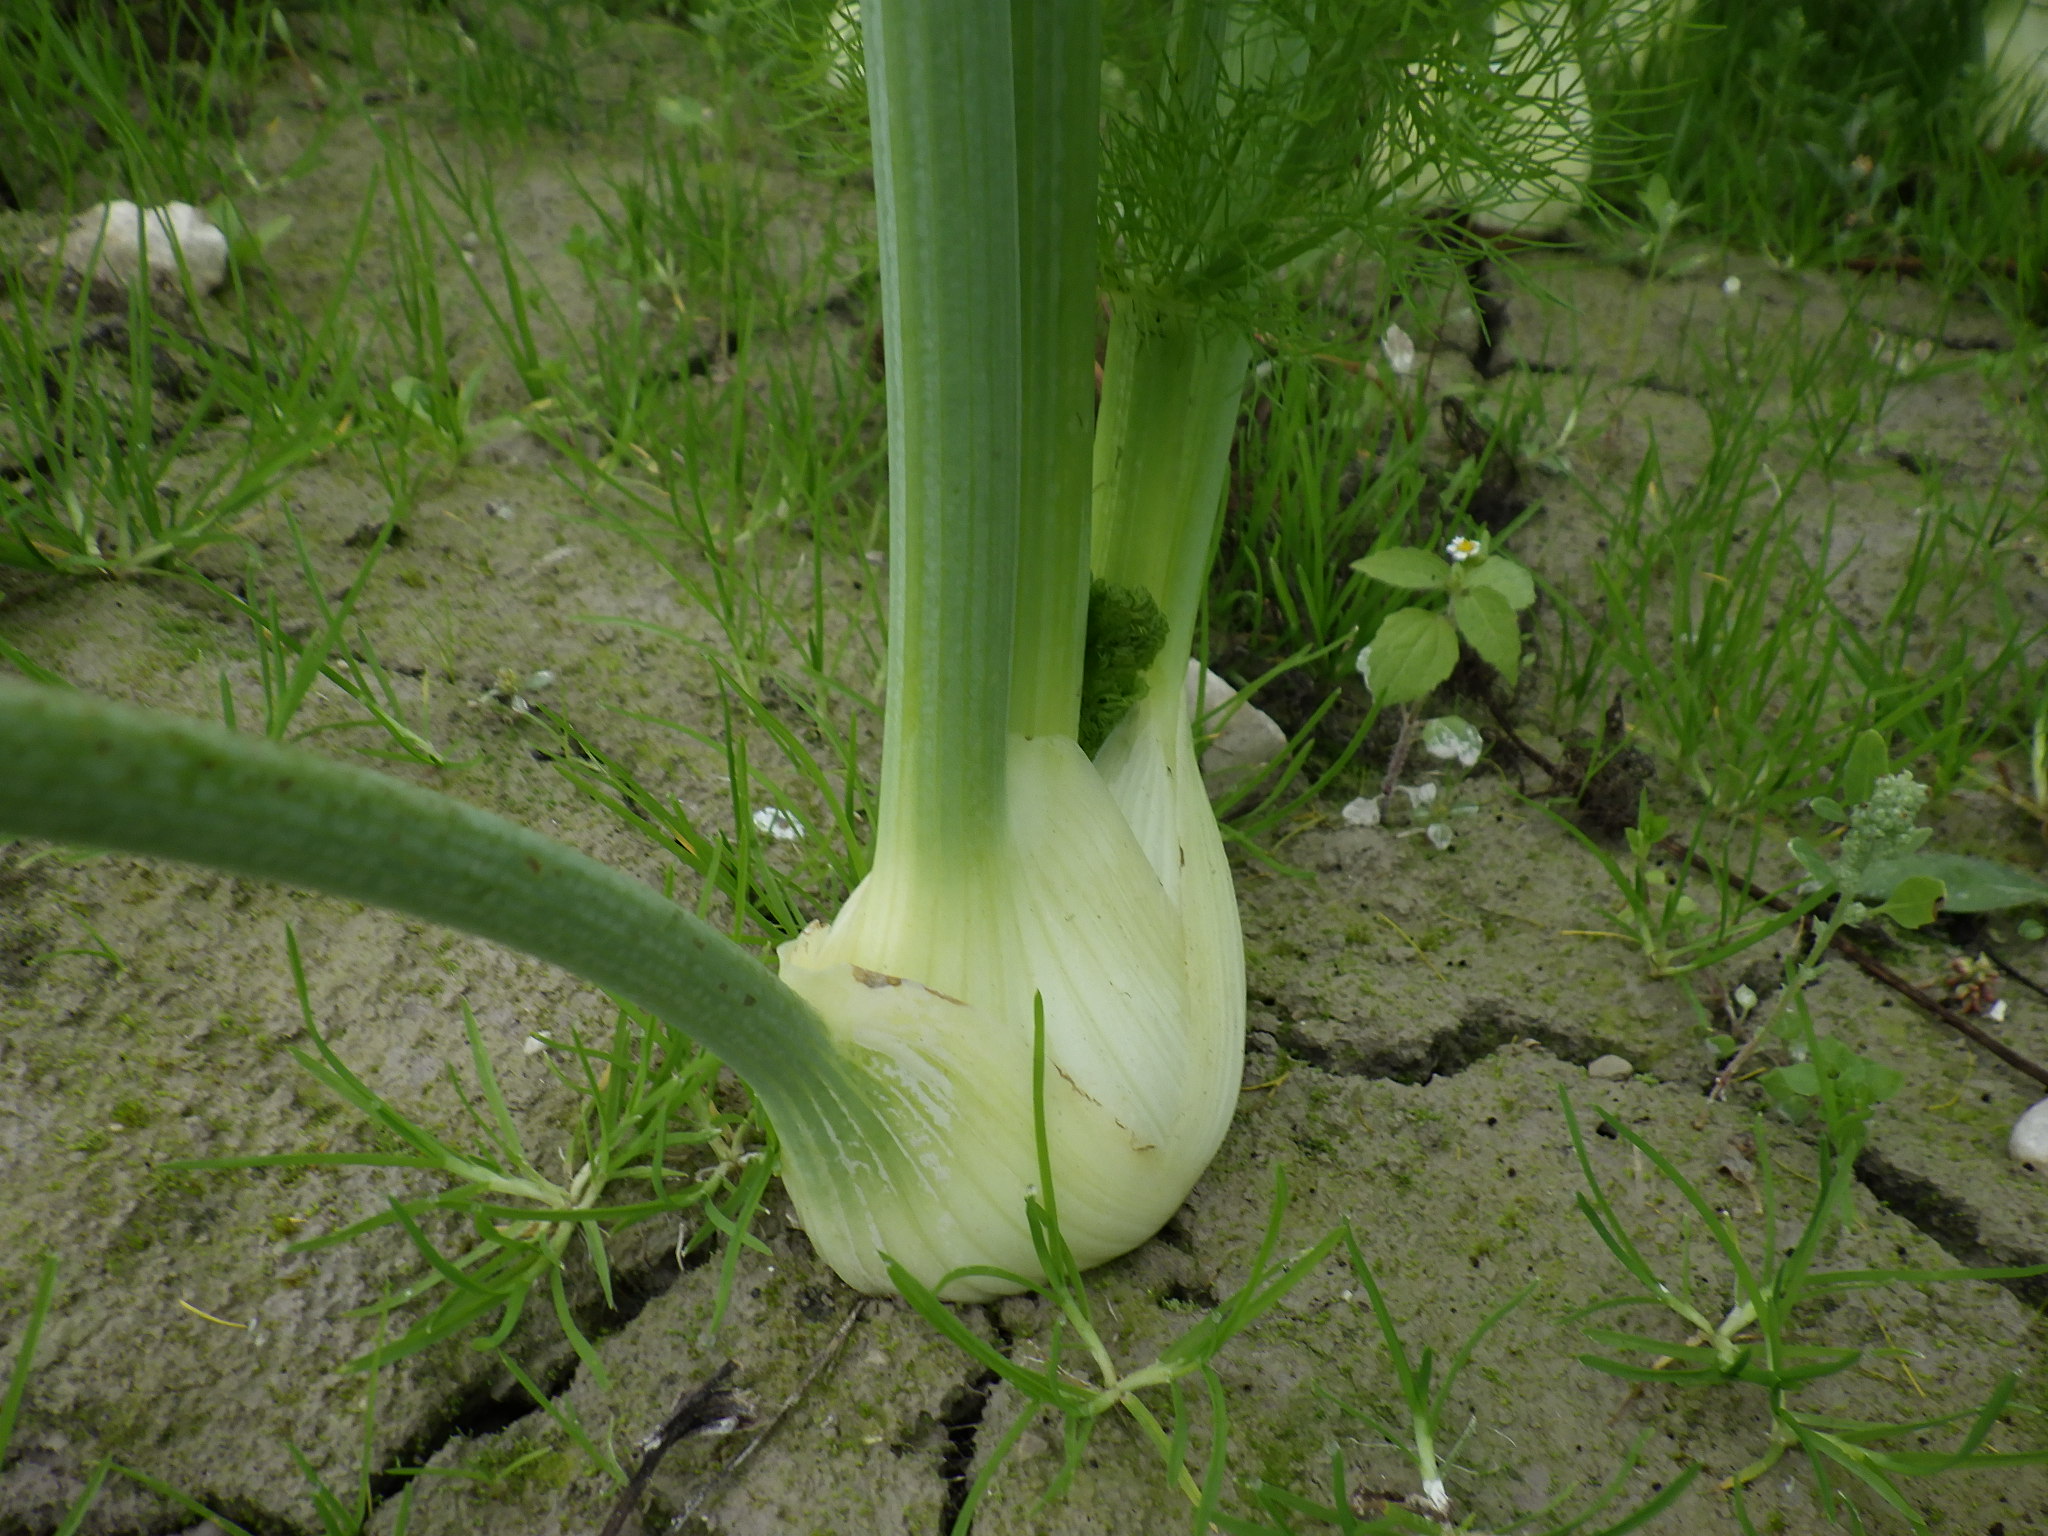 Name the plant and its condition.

fennel, healthy
